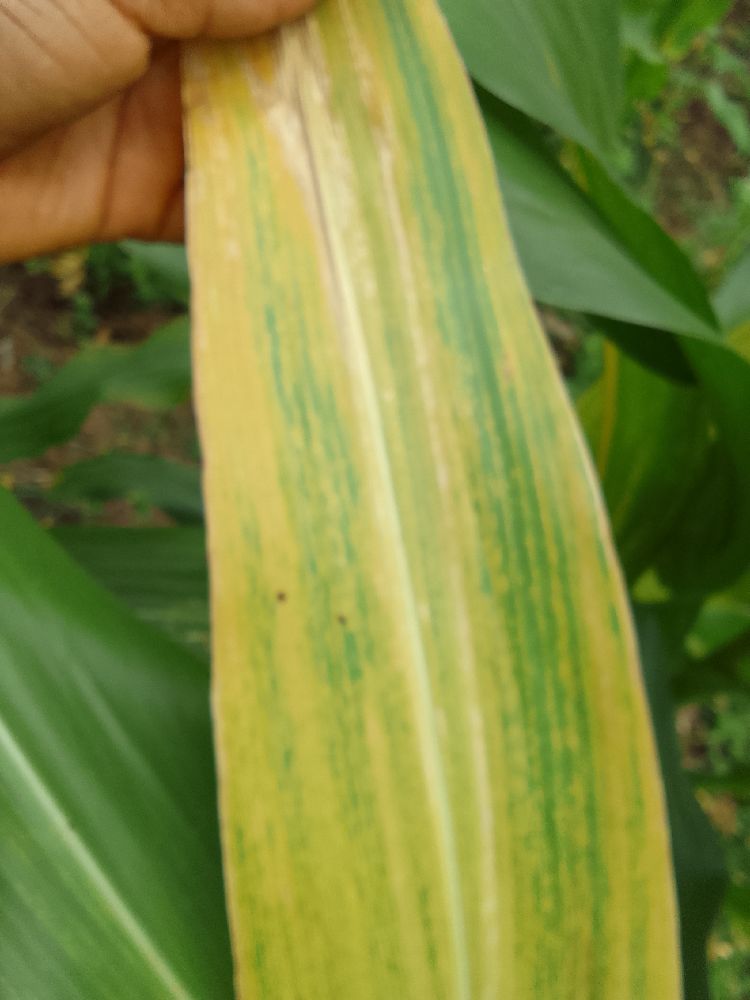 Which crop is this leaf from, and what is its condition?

maize, maize lethal necrosis
